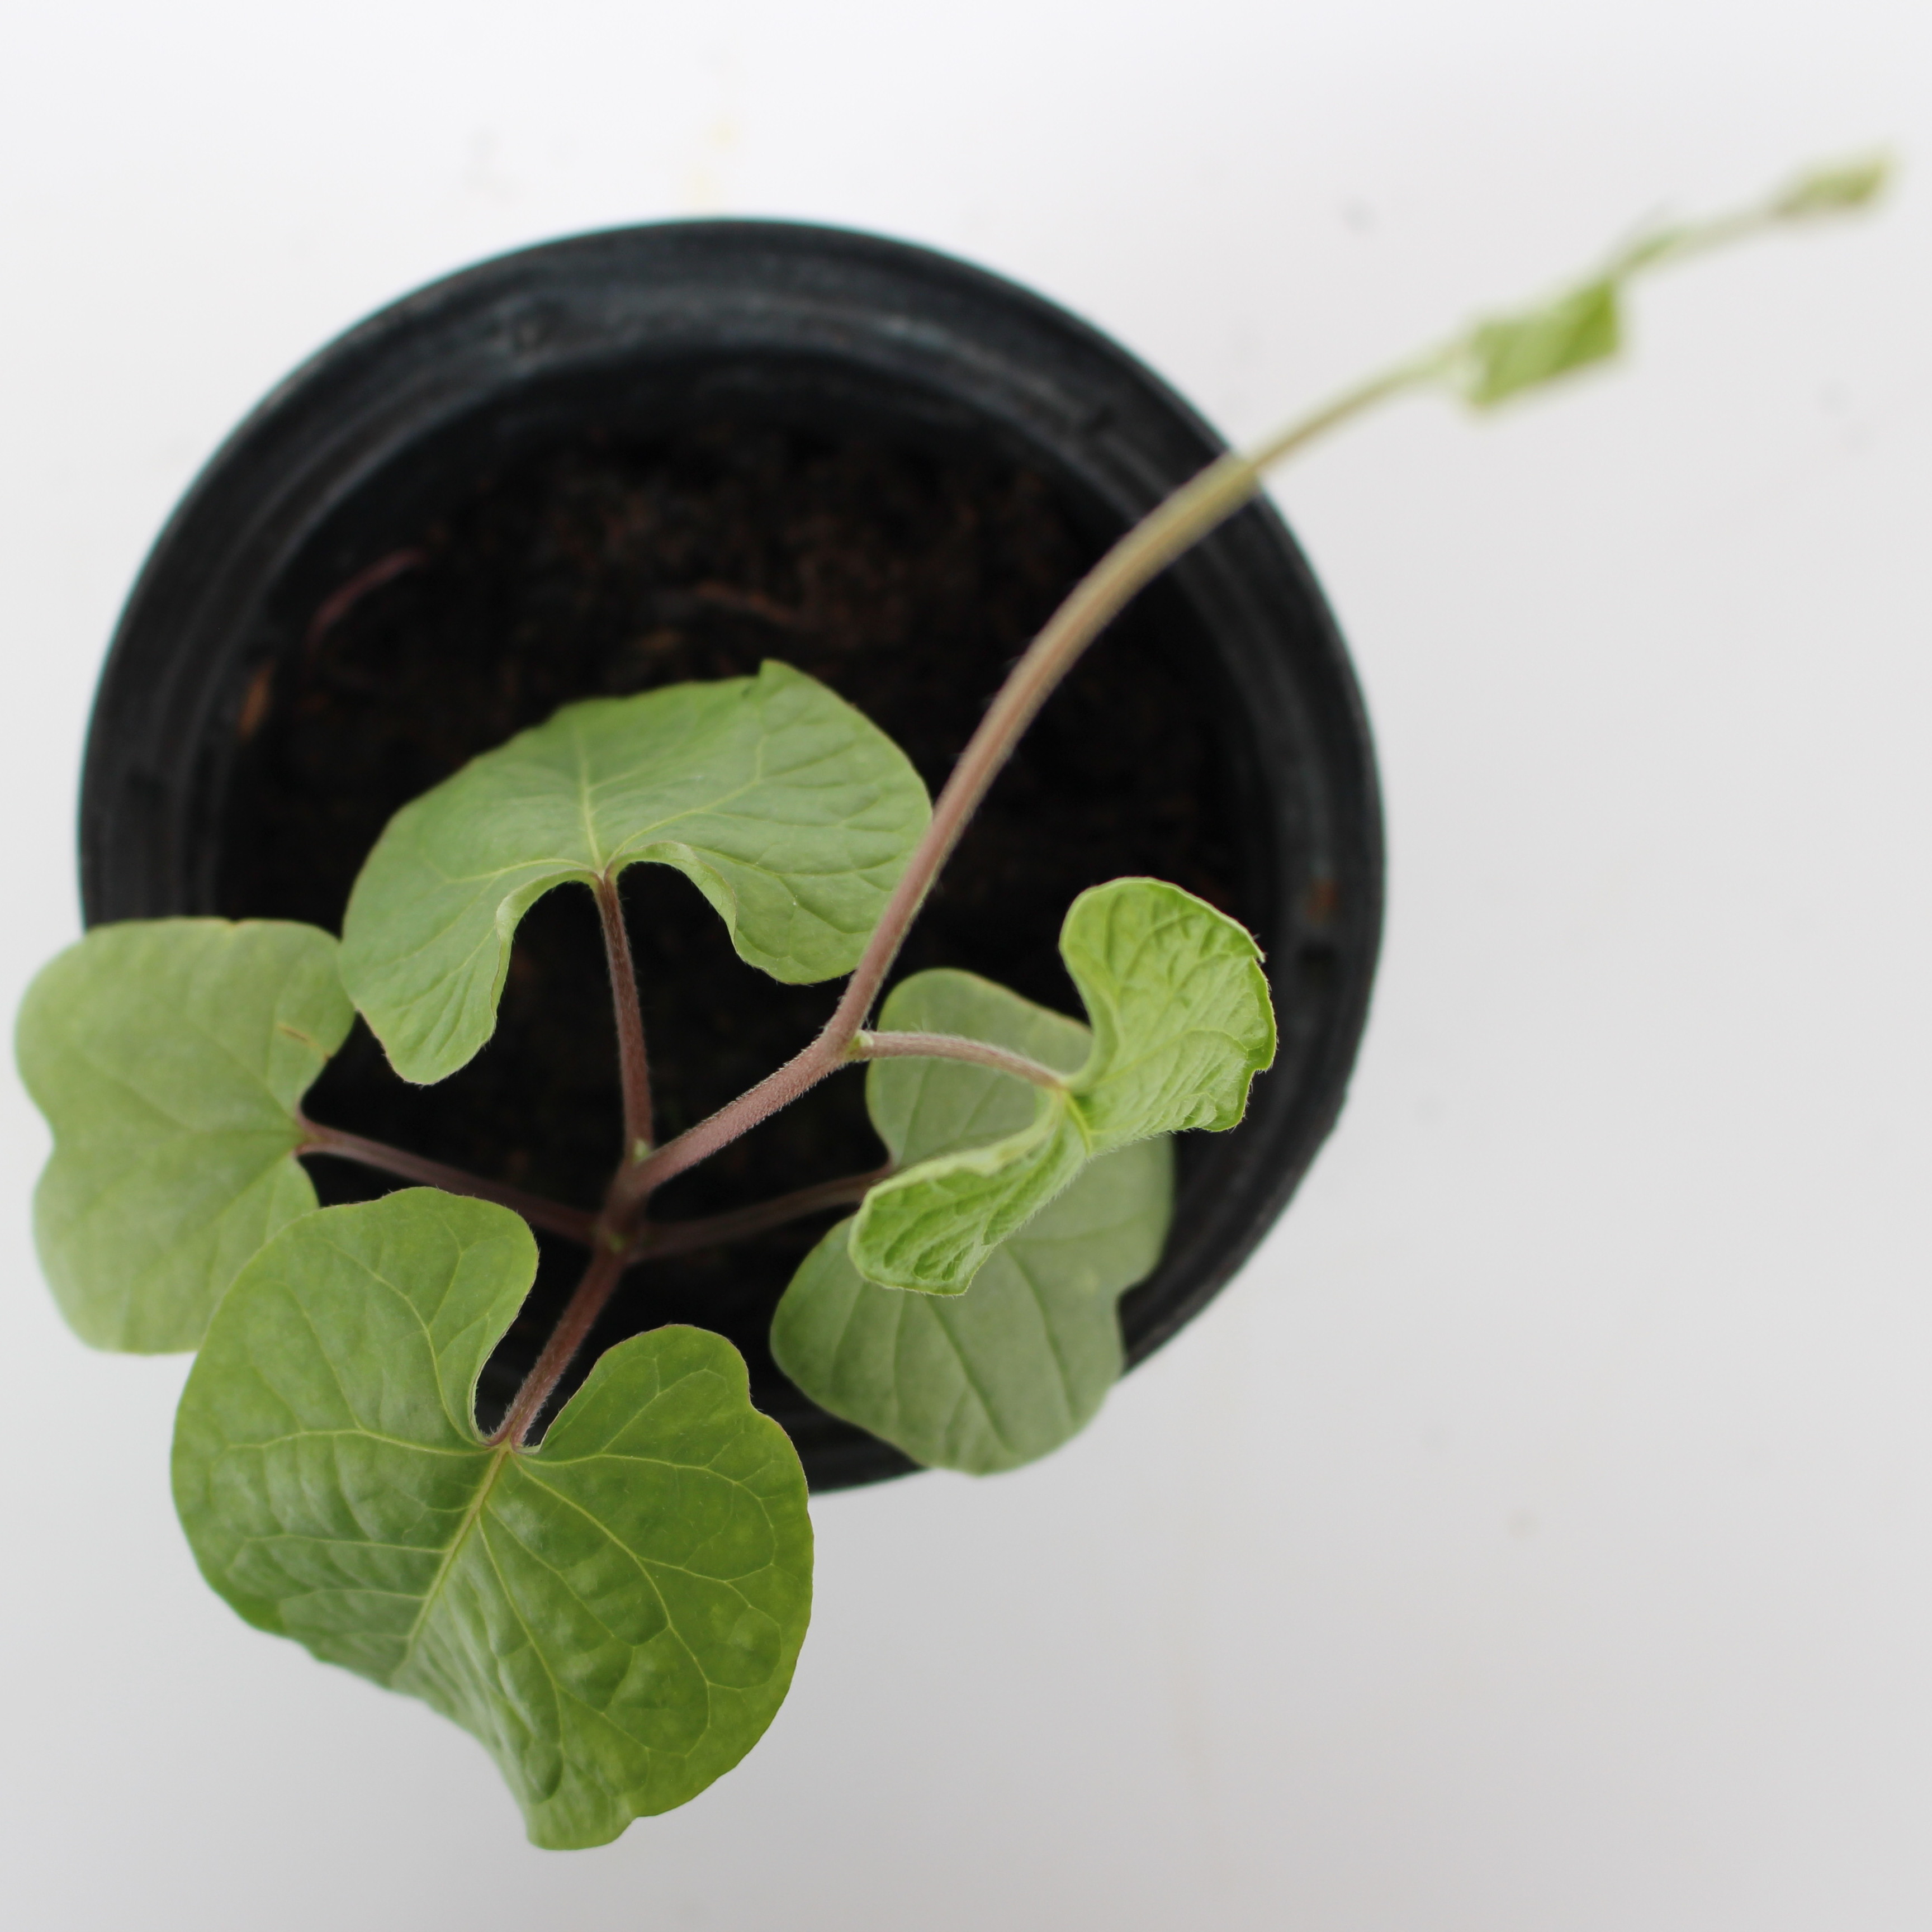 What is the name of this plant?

Convolvulus arvensis
